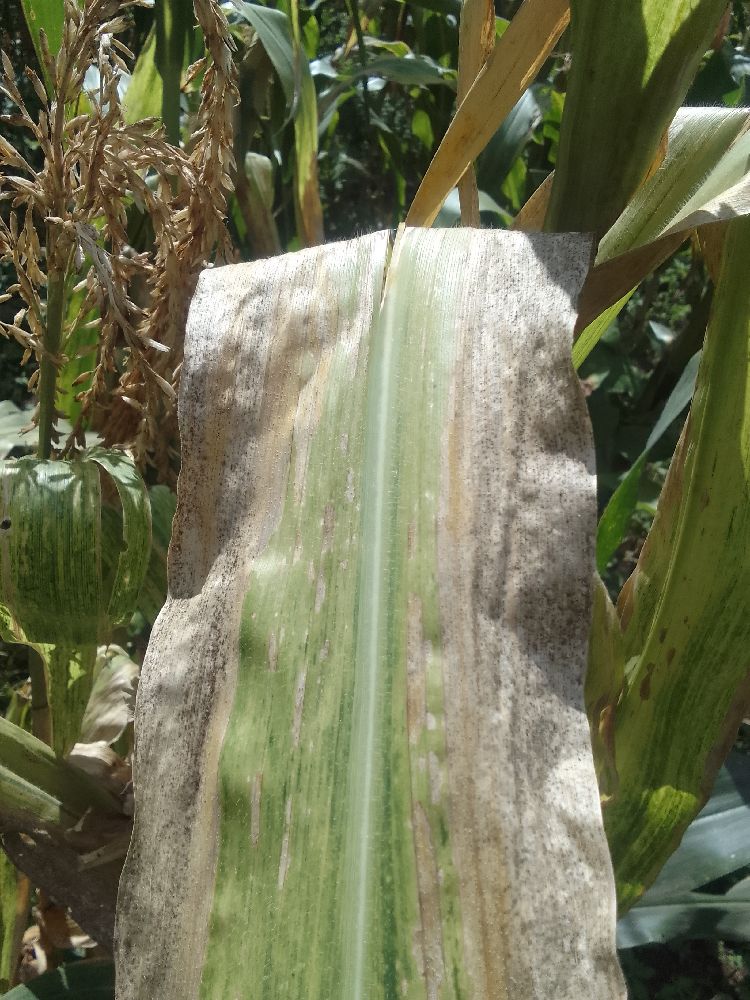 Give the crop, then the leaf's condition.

maize, maize lethal necrosis
